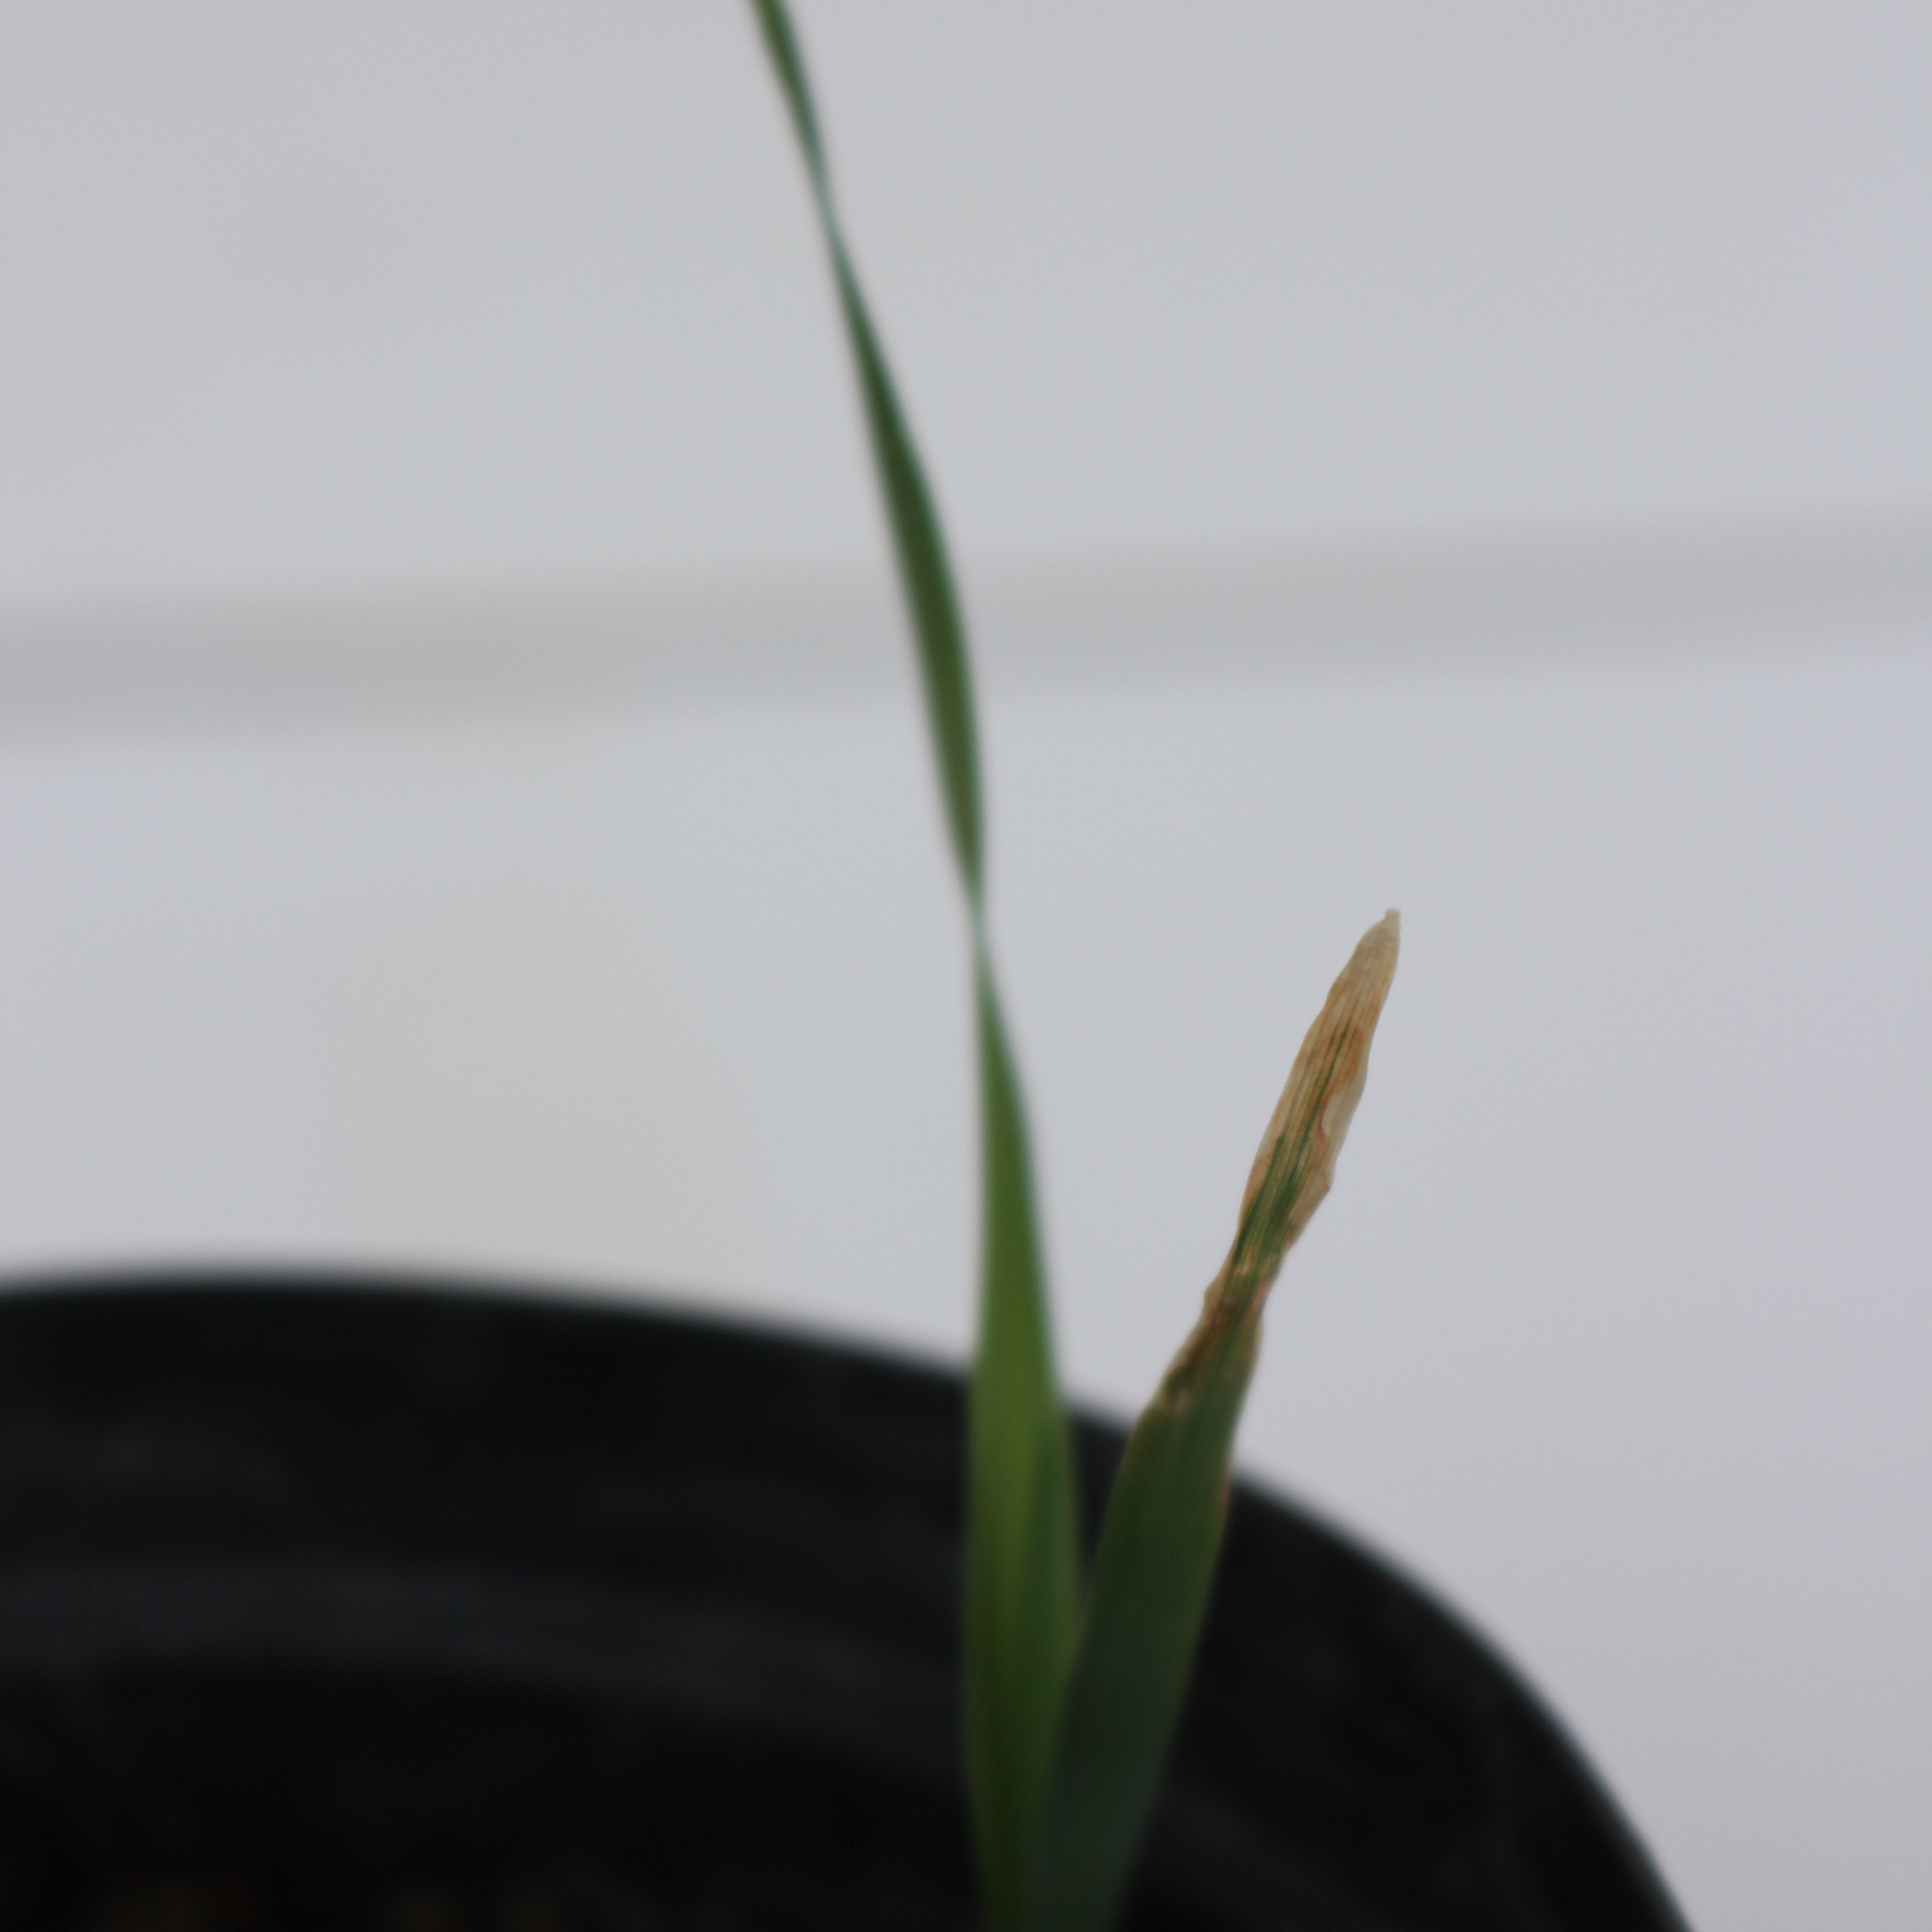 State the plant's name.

Avena sterilis
